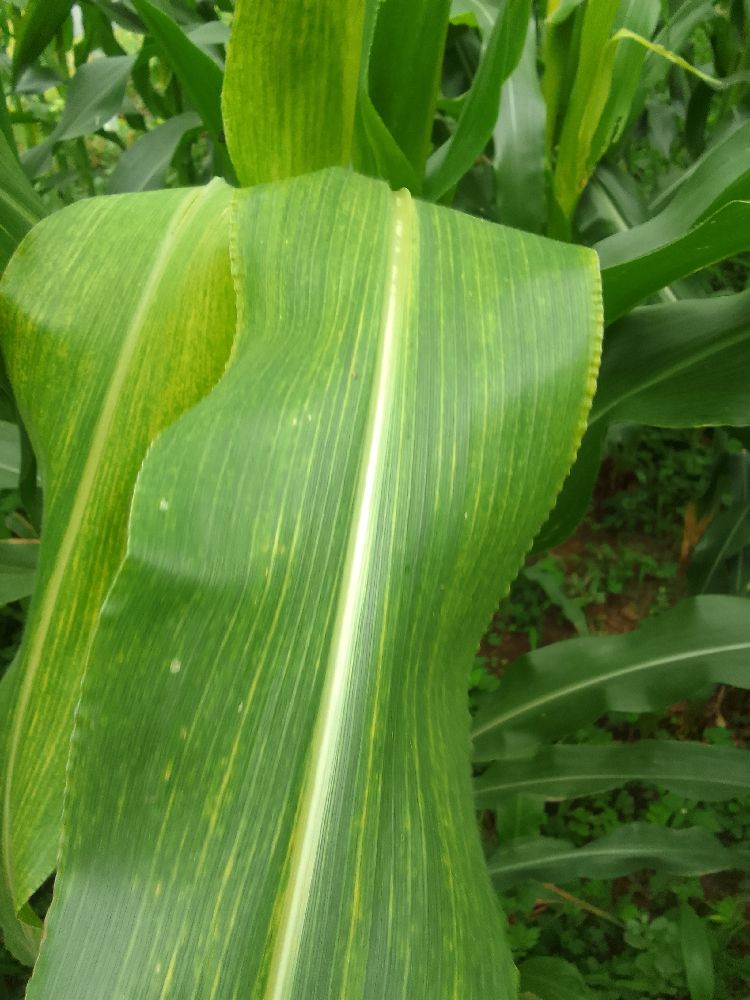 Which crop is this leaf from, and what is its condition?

maize, maize lethal necrosis
